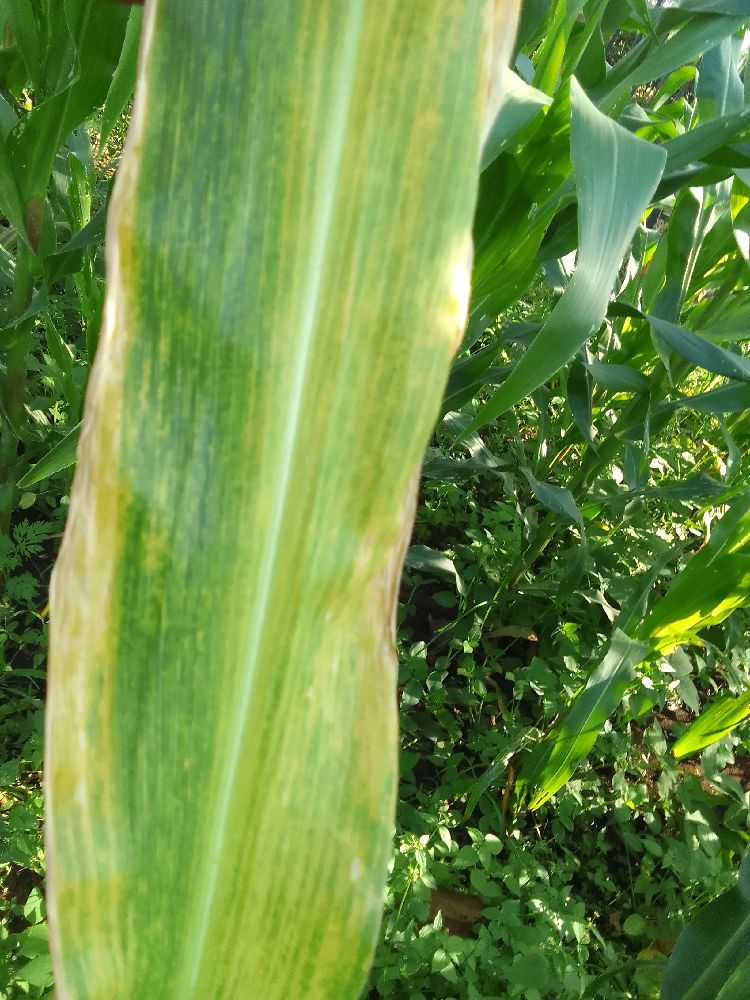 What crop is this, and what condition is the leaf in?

maize, maize lethal necrosis
